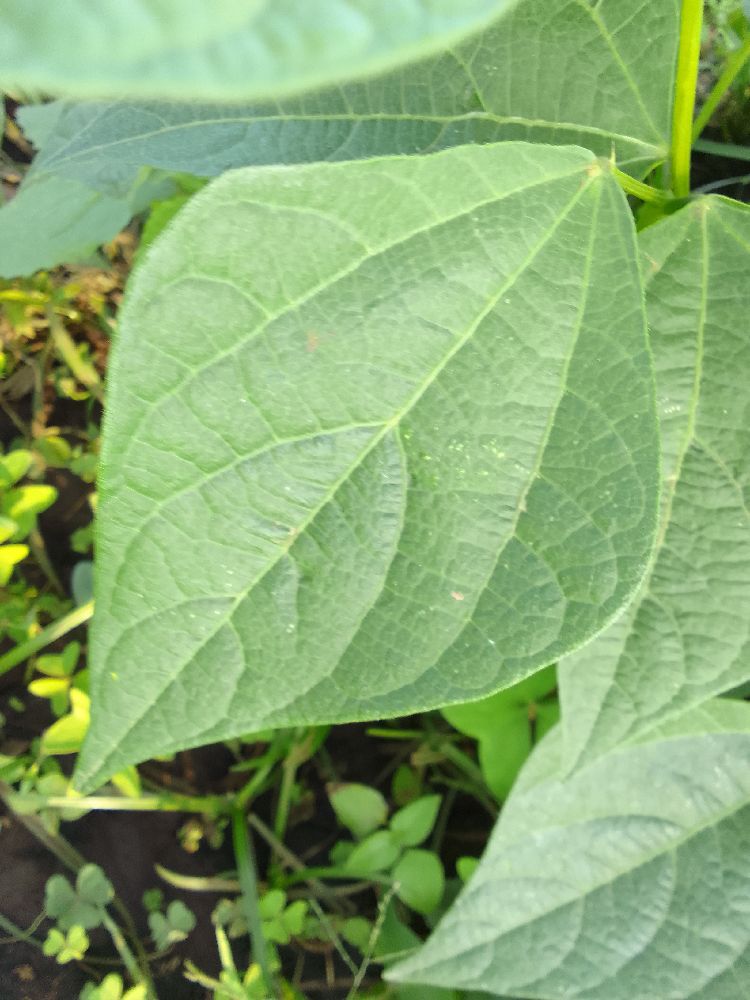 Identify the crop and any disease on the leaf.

common bean, healthy
